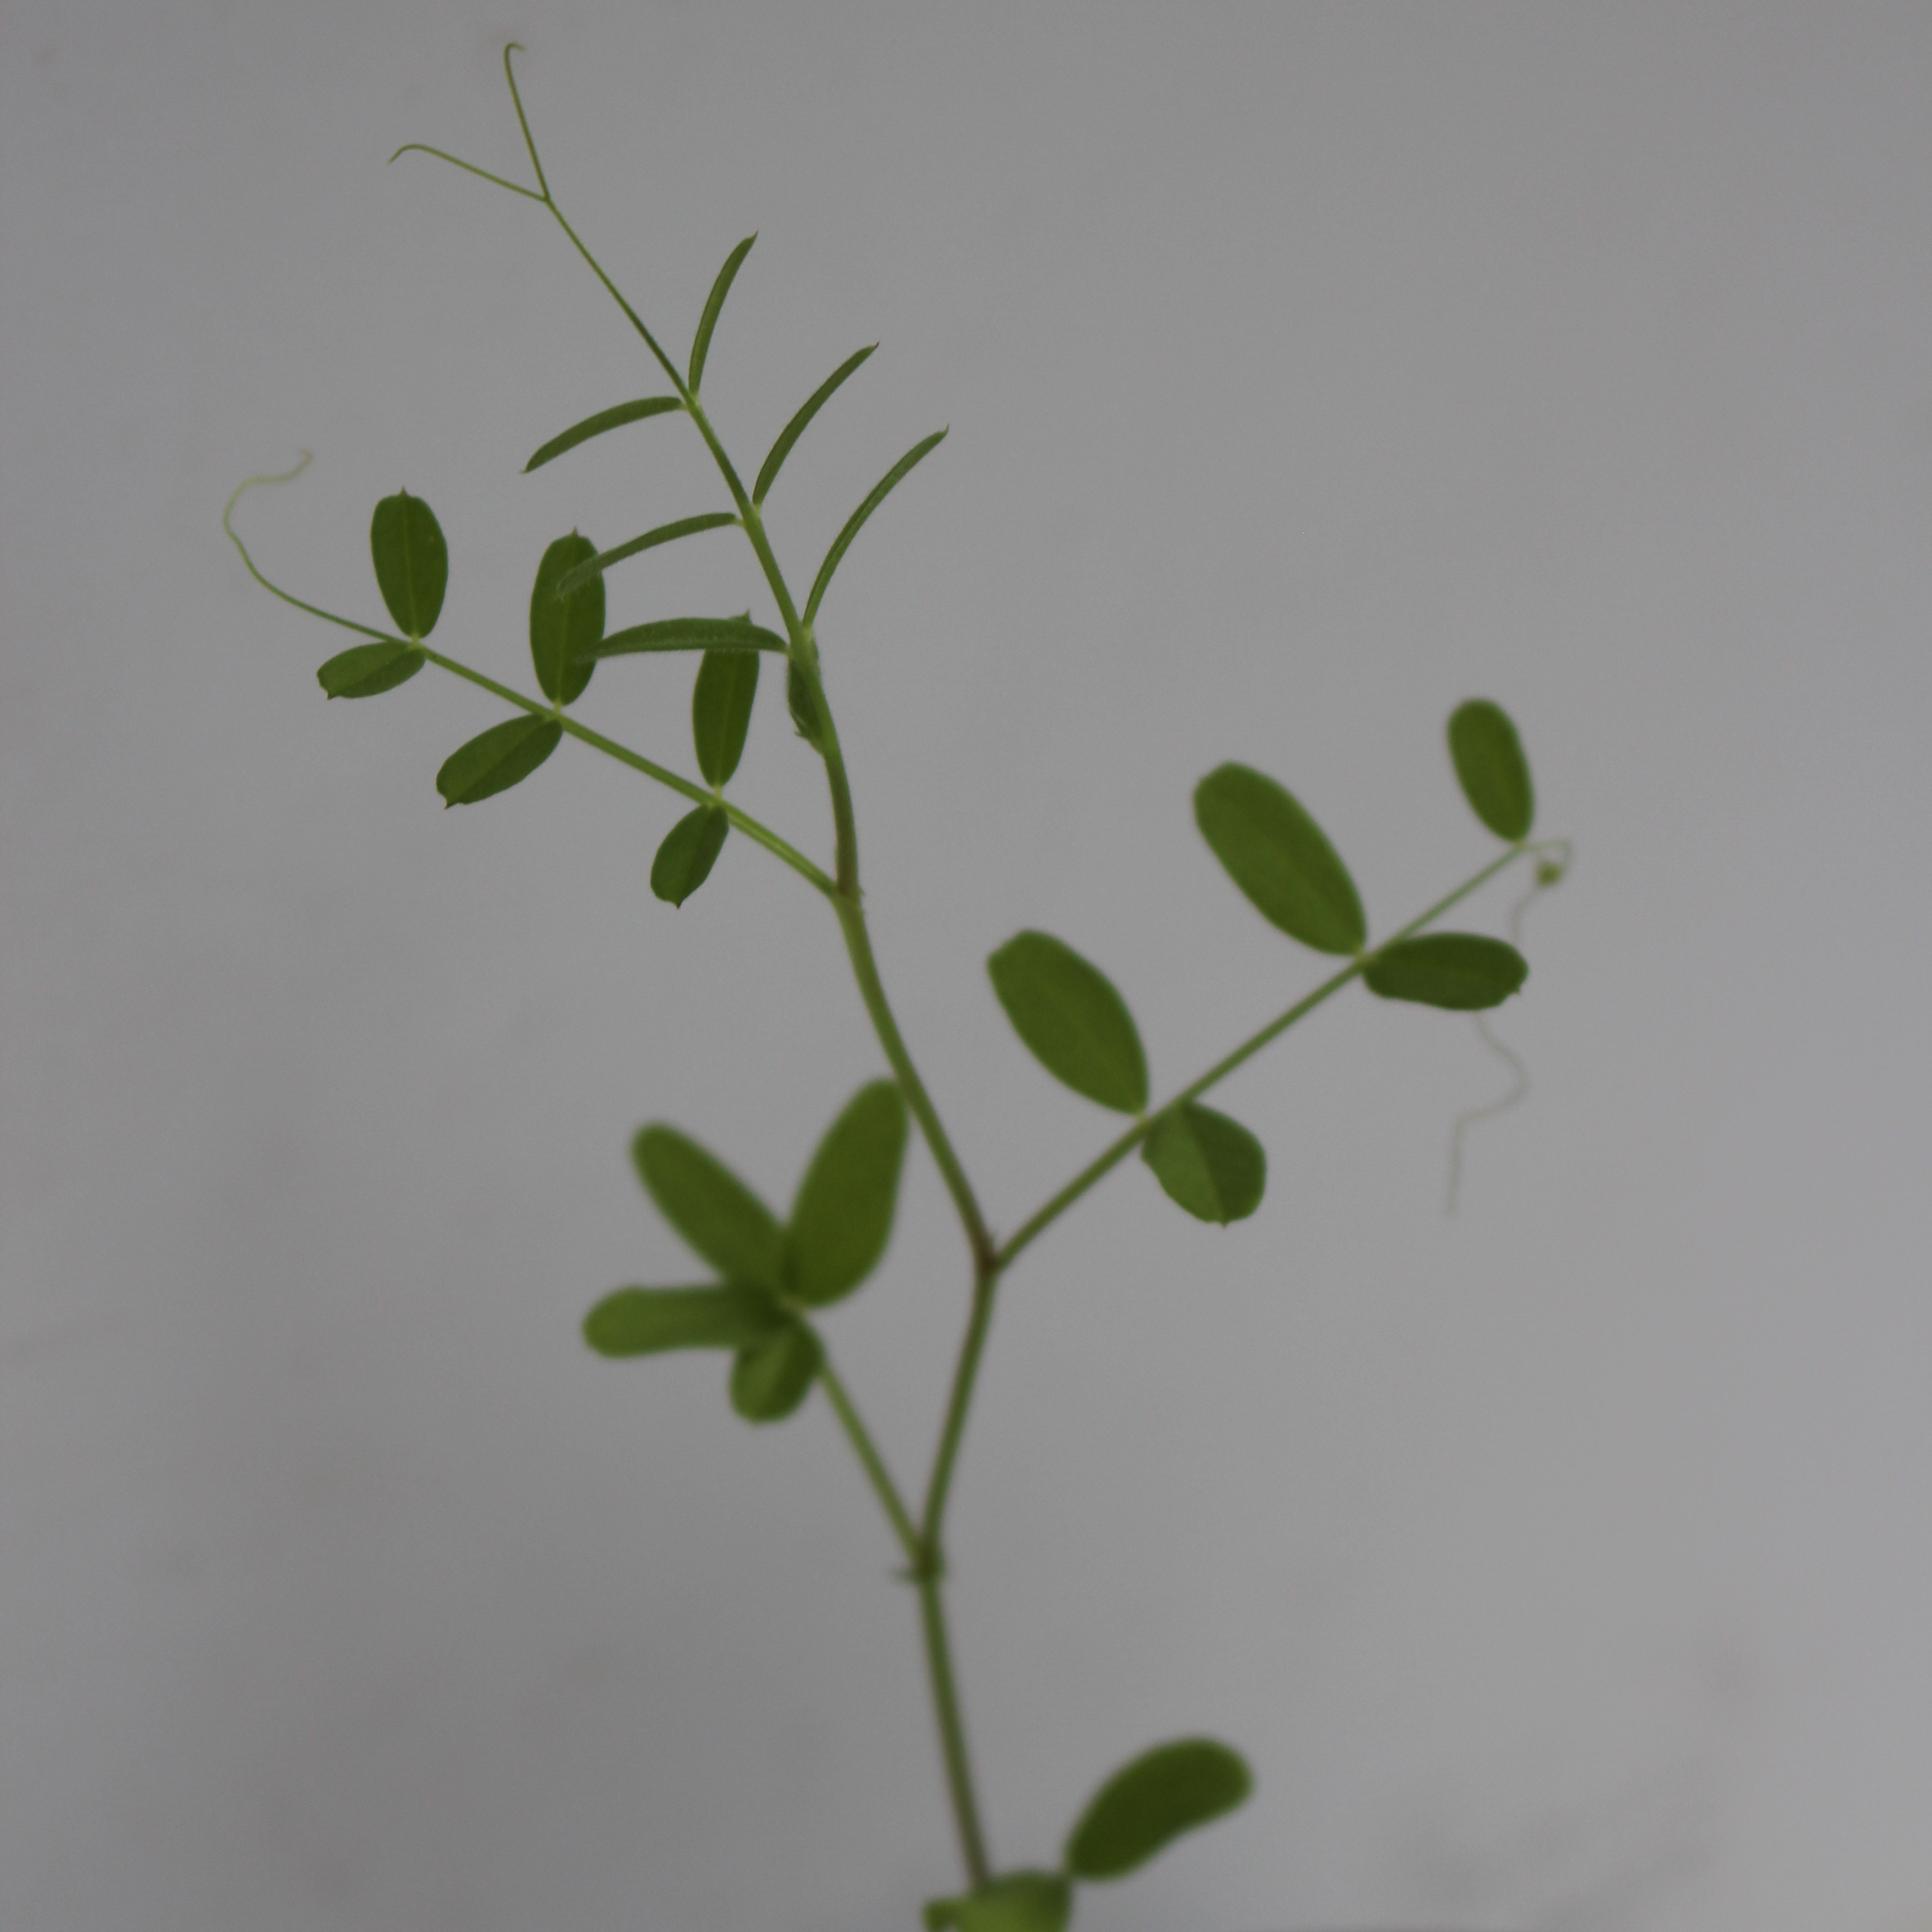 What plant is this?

Vicia sativa
